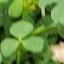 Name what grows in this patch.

unstructured weed
